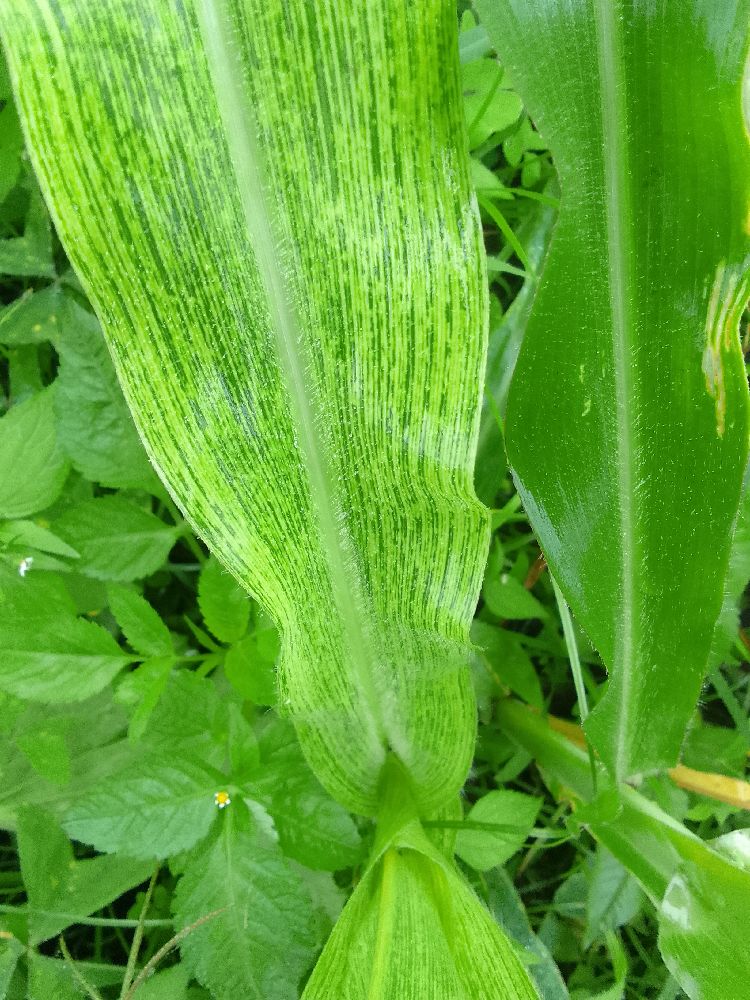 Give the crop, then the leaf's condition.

maize, maize streak virus
